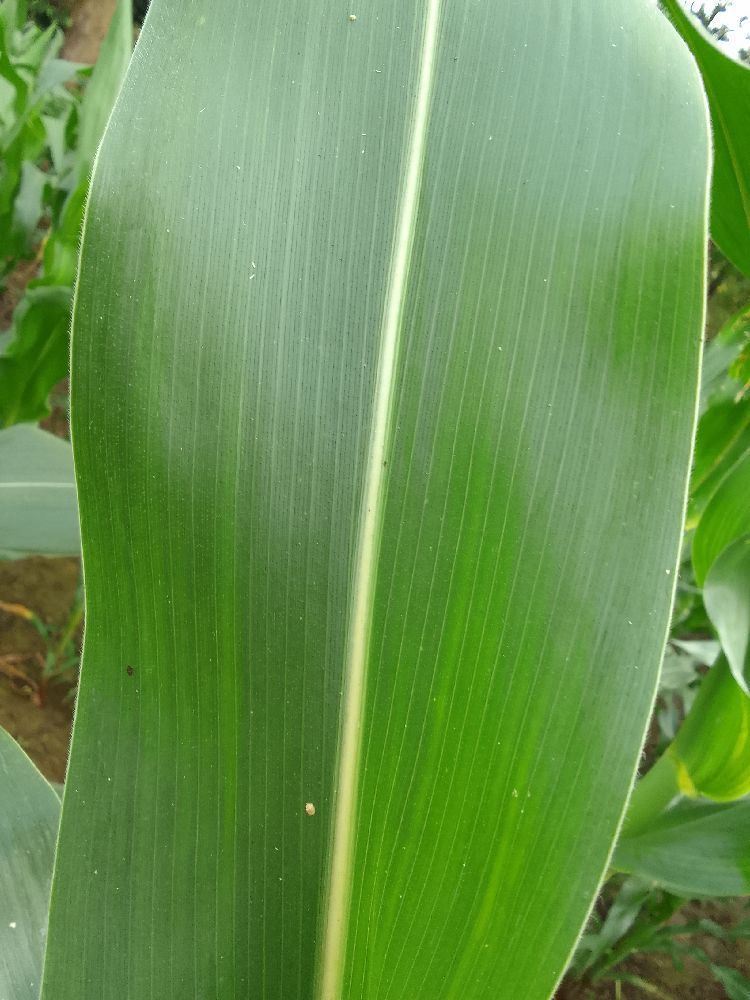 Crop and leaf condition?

maize, healthy
